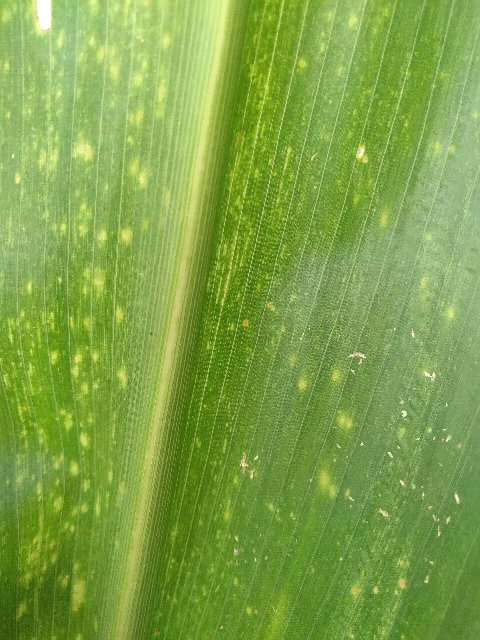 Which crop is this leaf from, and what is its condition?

maize, maize lethal necrosis
